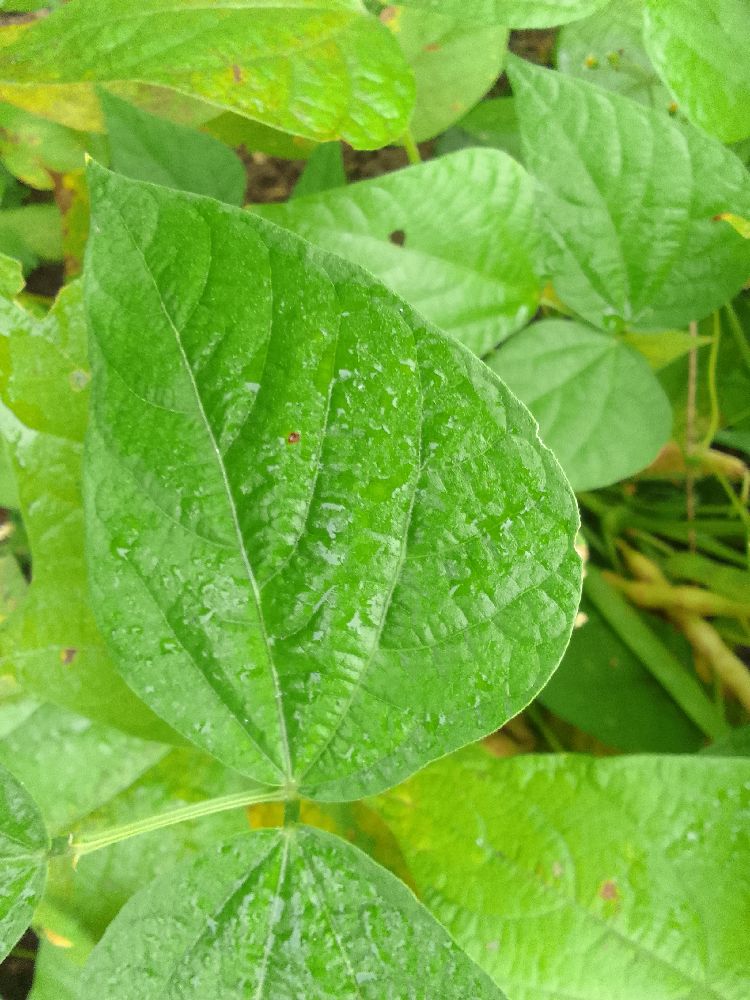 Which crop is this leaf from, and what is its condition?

common bean, healthy
